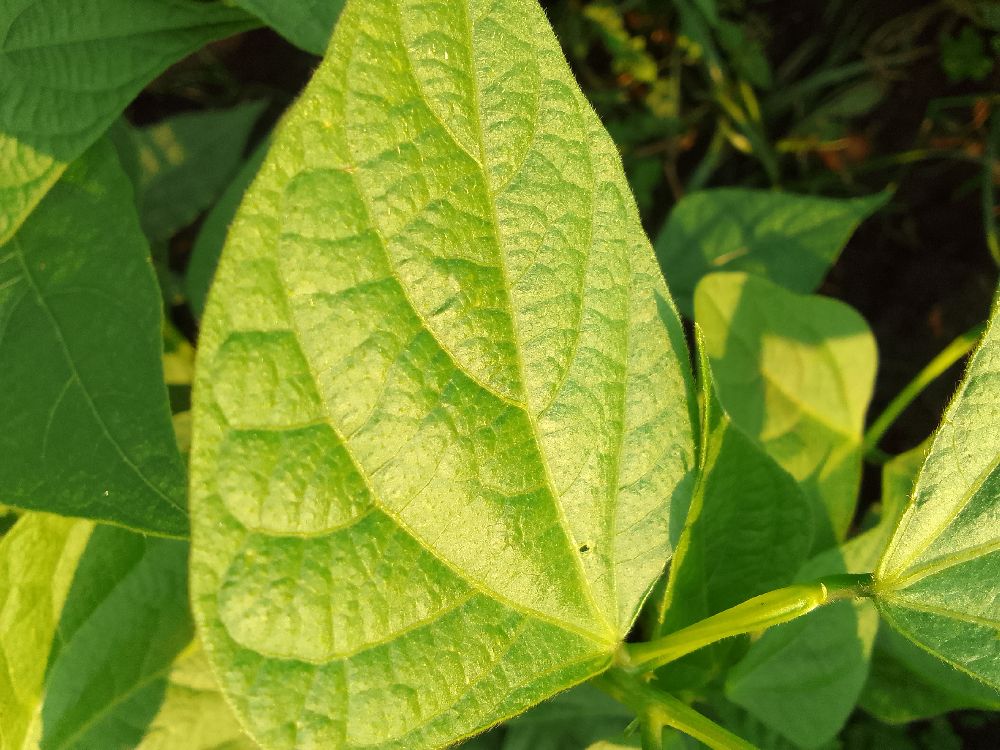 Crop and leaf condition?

common bean, healthy
